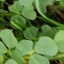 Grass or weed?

unstructured weed
